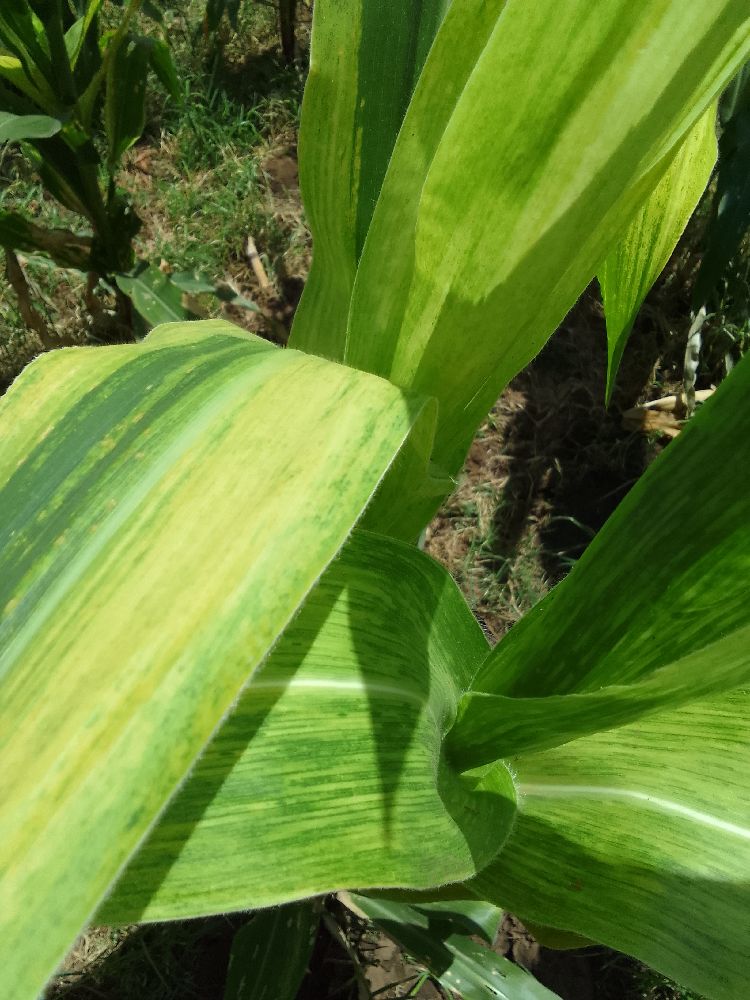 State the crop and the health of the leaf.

maize, maize lethal necrosis
